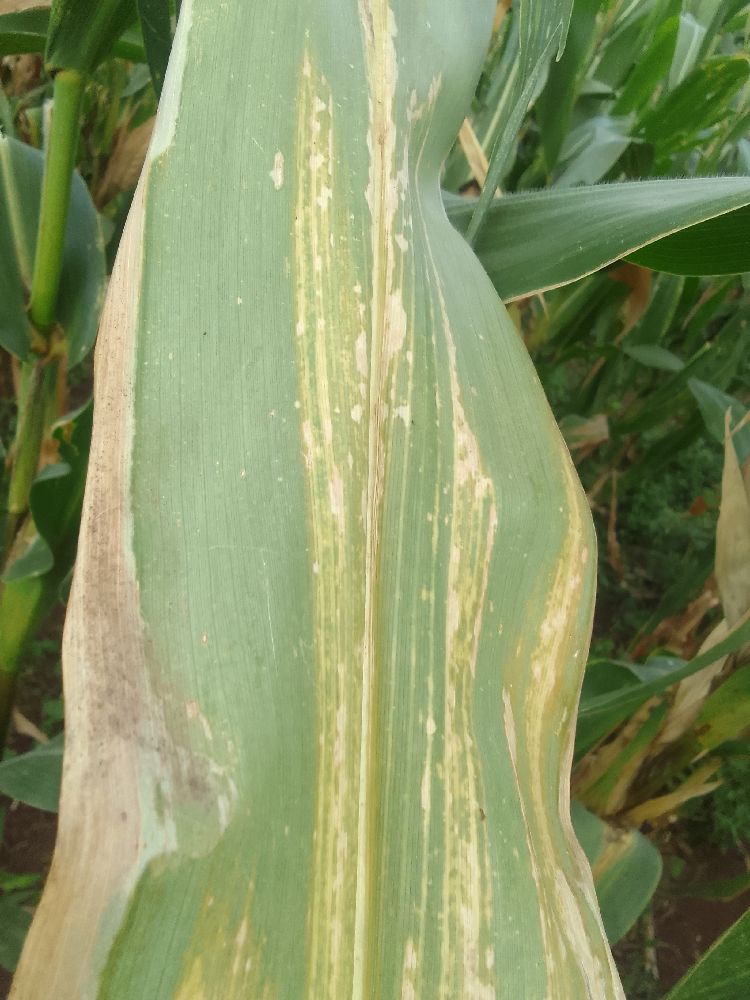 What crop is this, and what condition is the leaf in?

maize, maize lethal necrosis
